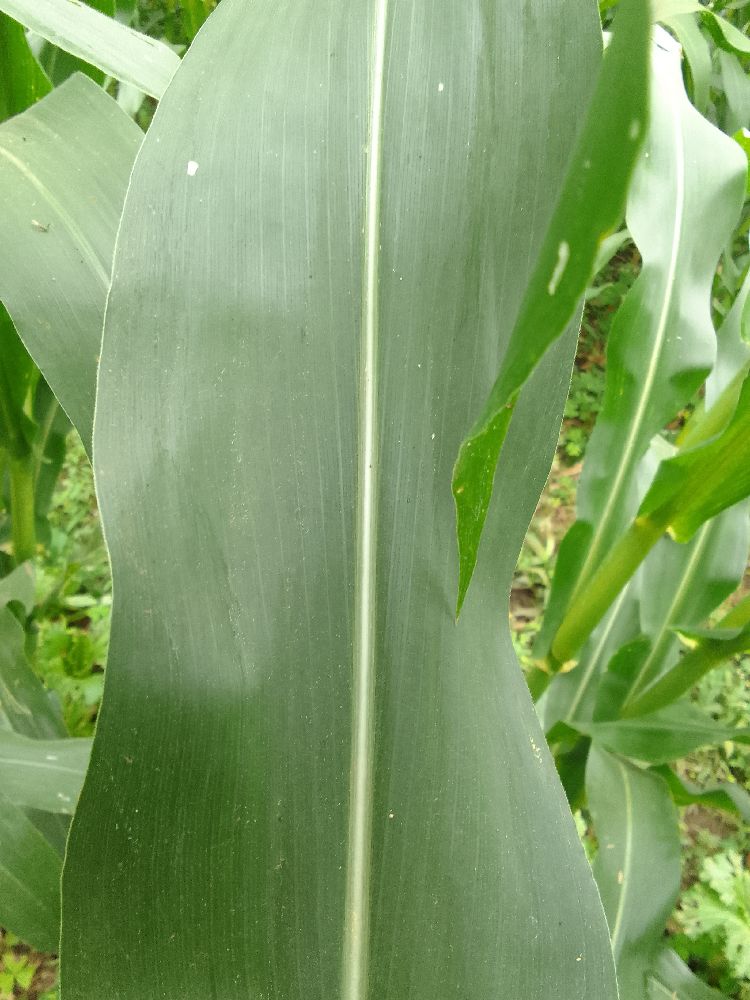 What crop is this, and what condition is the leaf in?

maize, healthy
